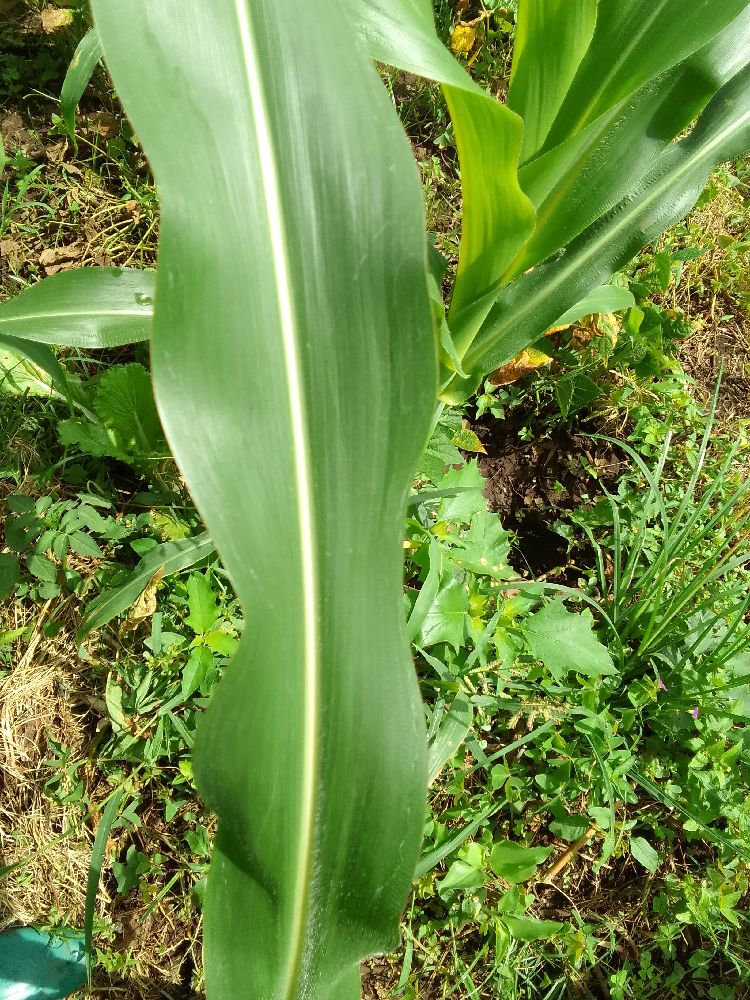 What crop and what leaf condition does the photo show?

maize, healthy
